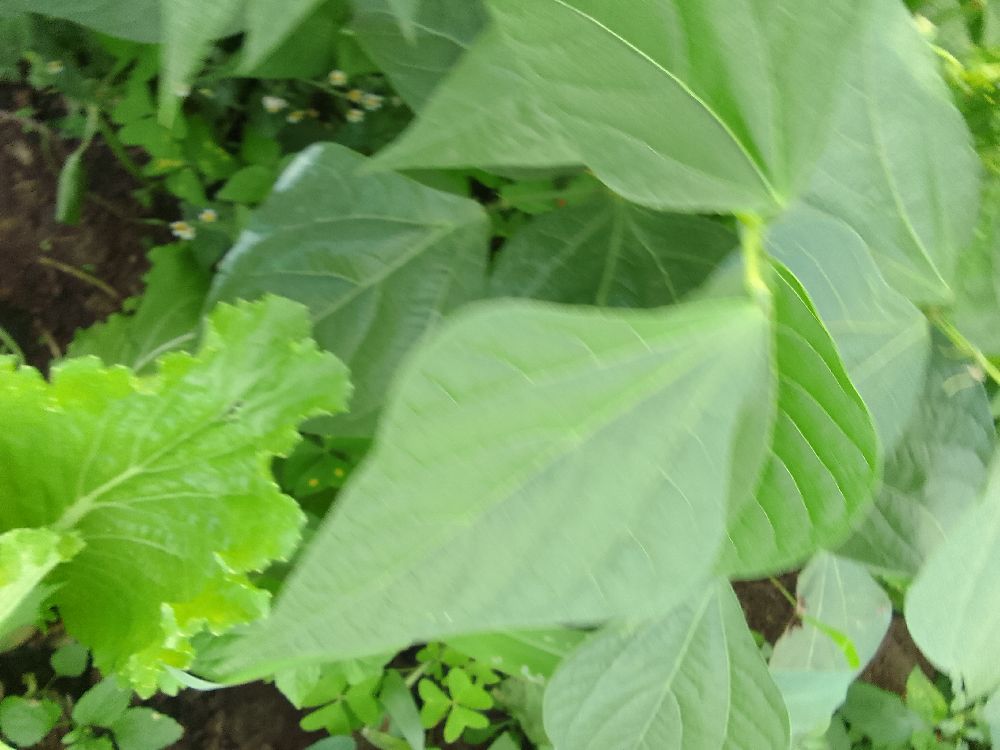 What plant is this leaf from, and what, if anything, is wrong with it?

common bean, healthy
